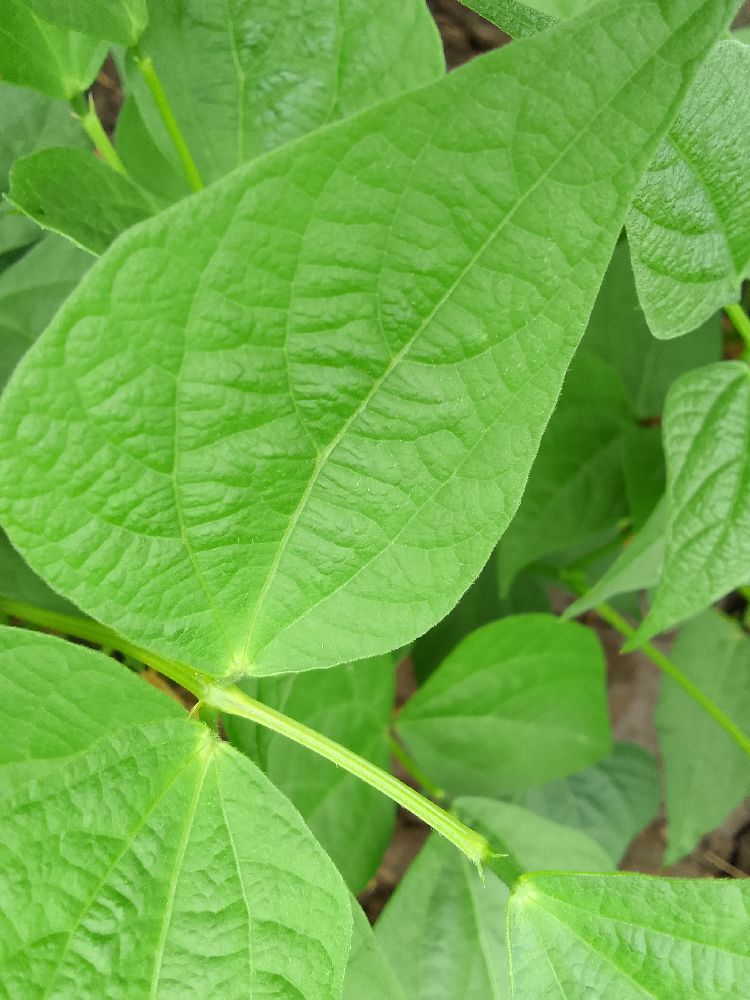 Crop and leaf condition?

common bean, healthy
